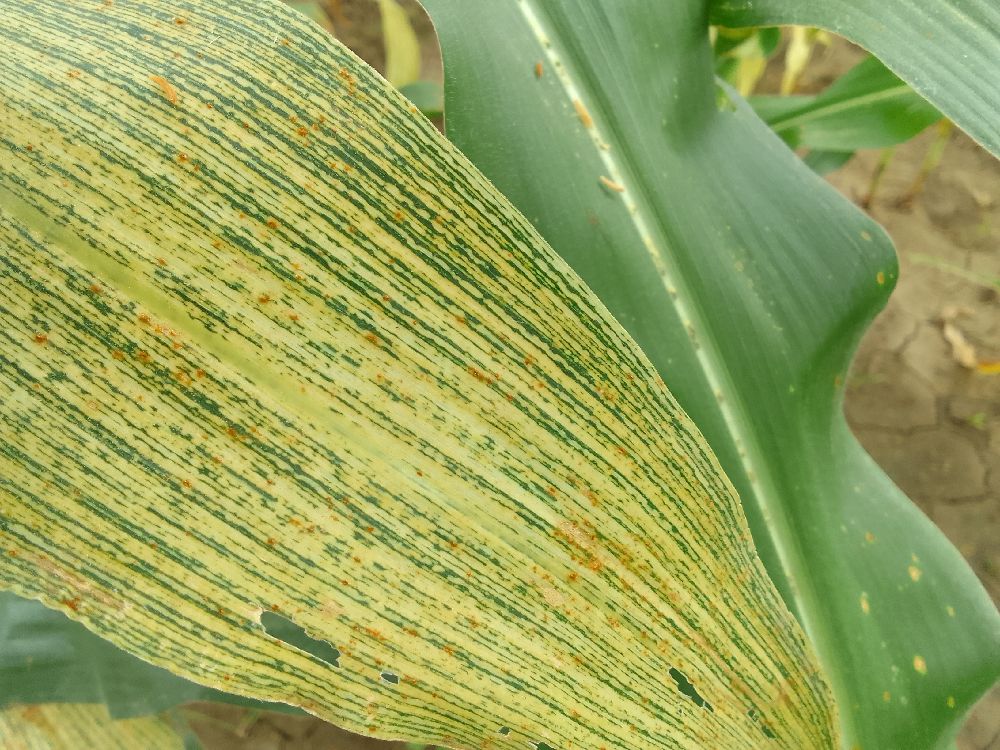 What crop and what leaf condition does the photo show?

maize, maize streak virus
